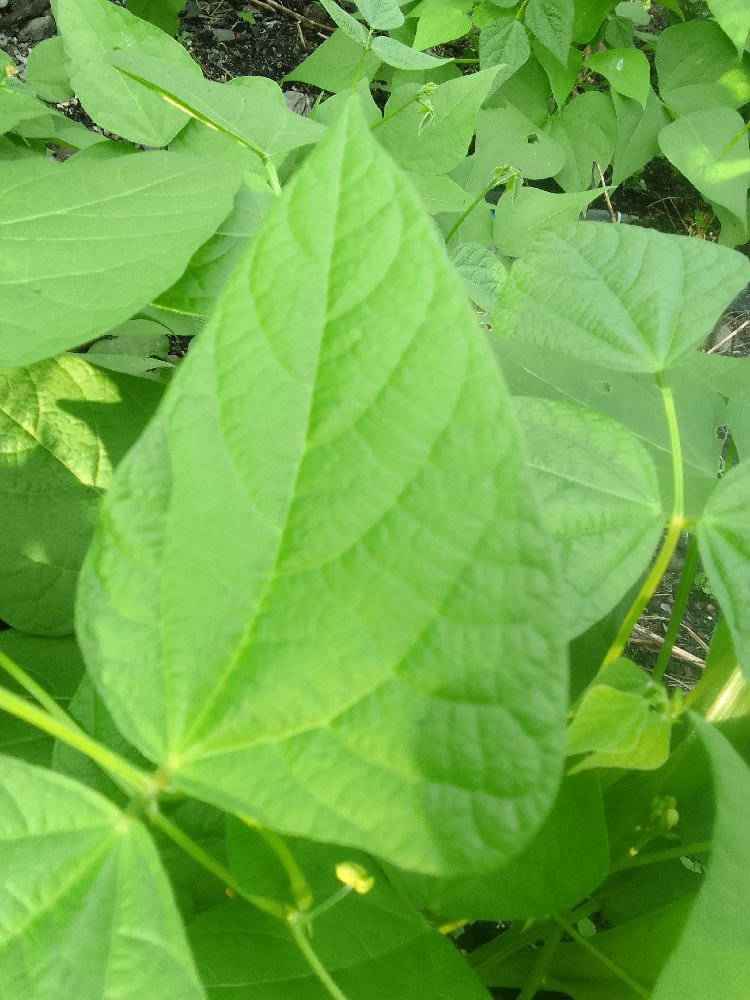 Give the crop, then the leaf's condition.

common bean, healthy
